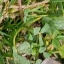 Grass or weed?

unstructured weed
